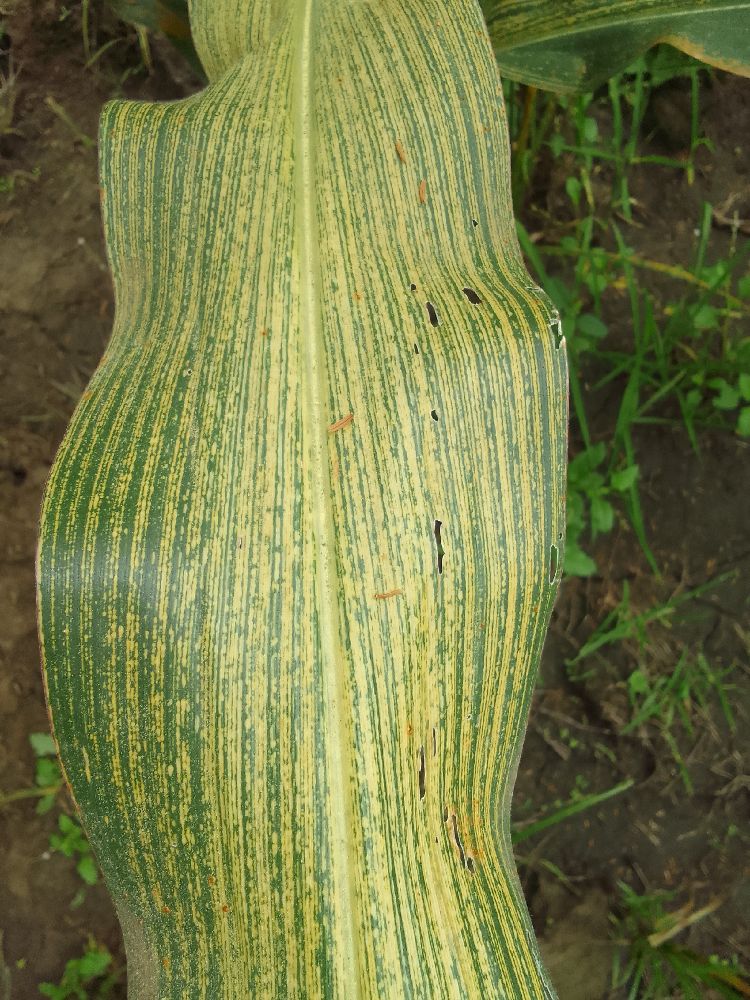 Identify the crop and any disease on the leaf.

maize, maize streak virus
